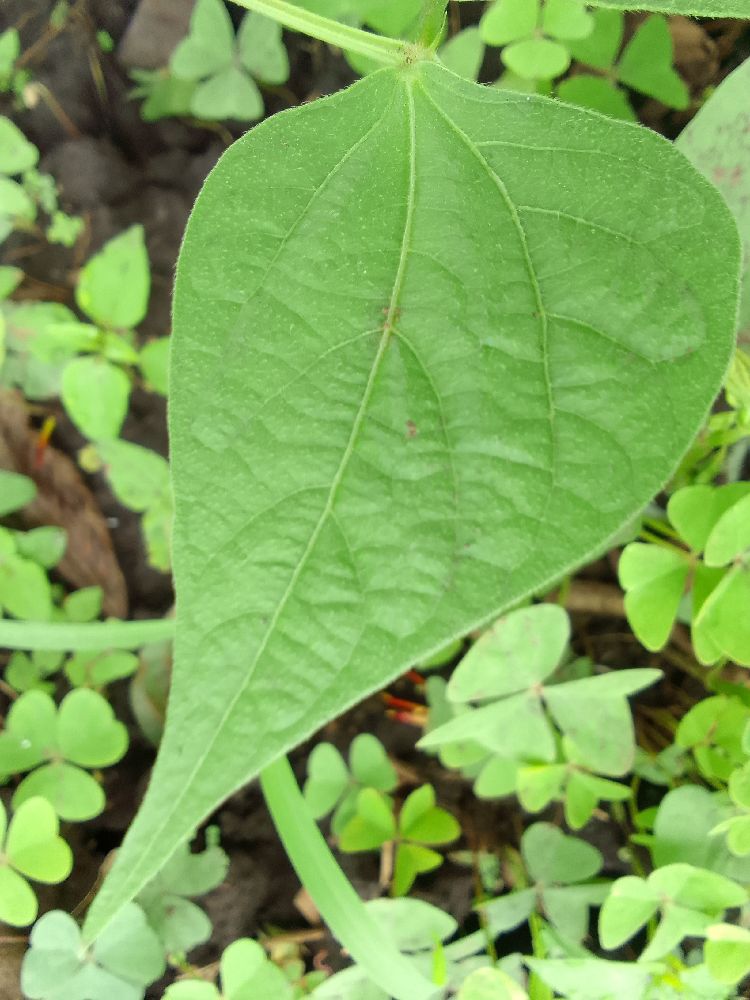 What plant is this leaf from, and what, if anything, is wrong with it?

common bean, healthy
